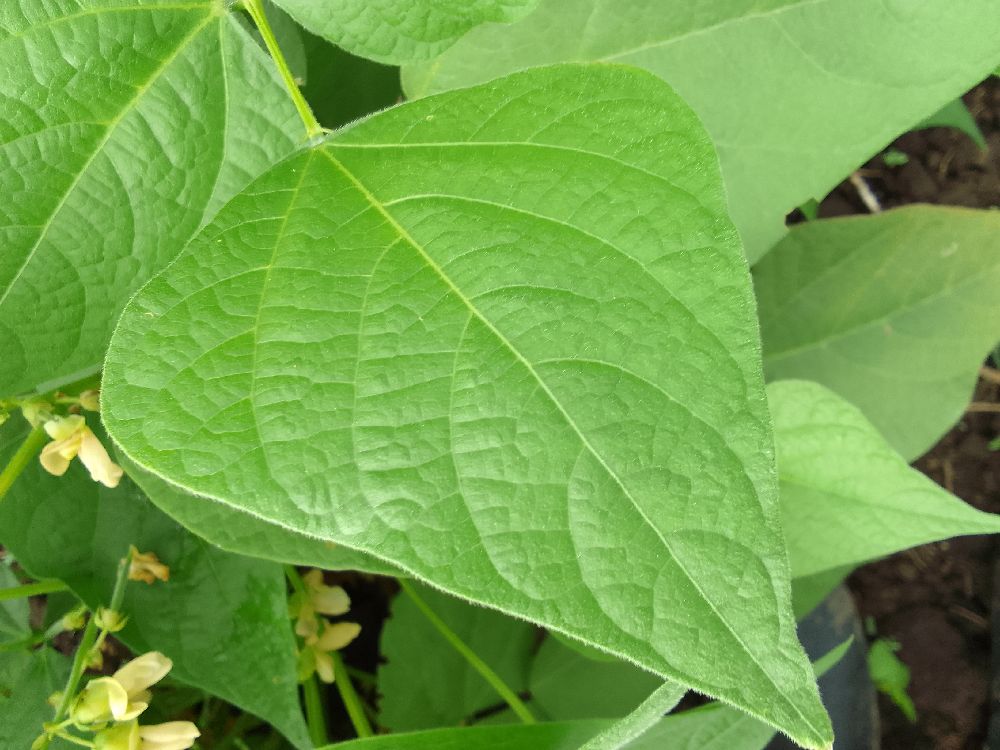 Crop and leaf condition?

common bean, healthy
